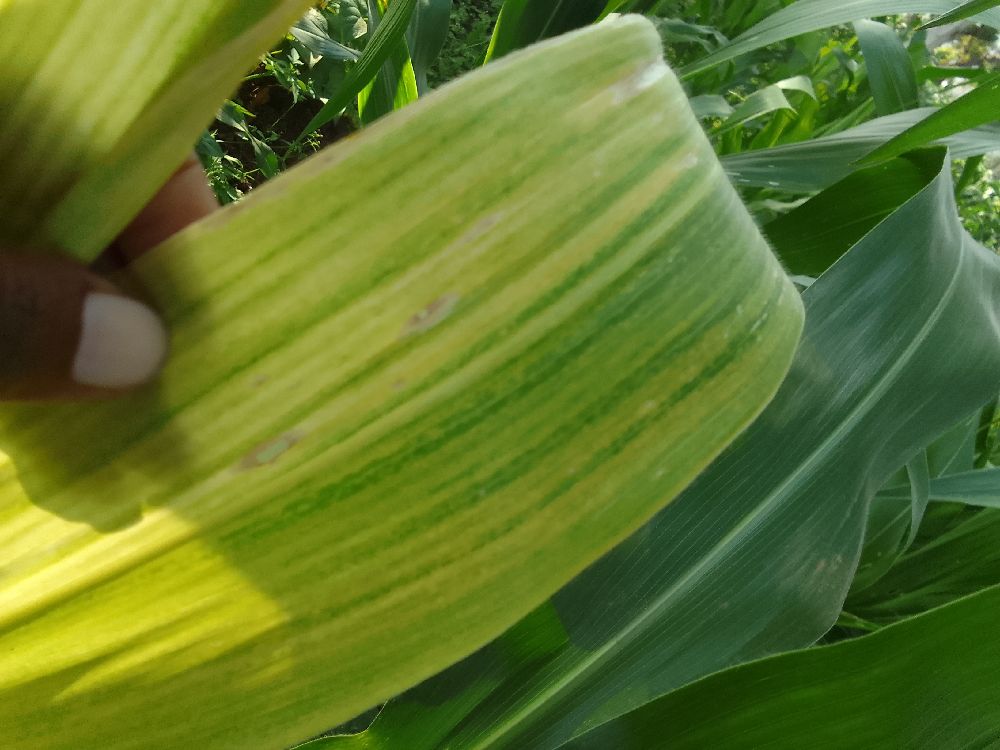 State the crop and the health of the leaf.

maize, maize lethal necrosis
